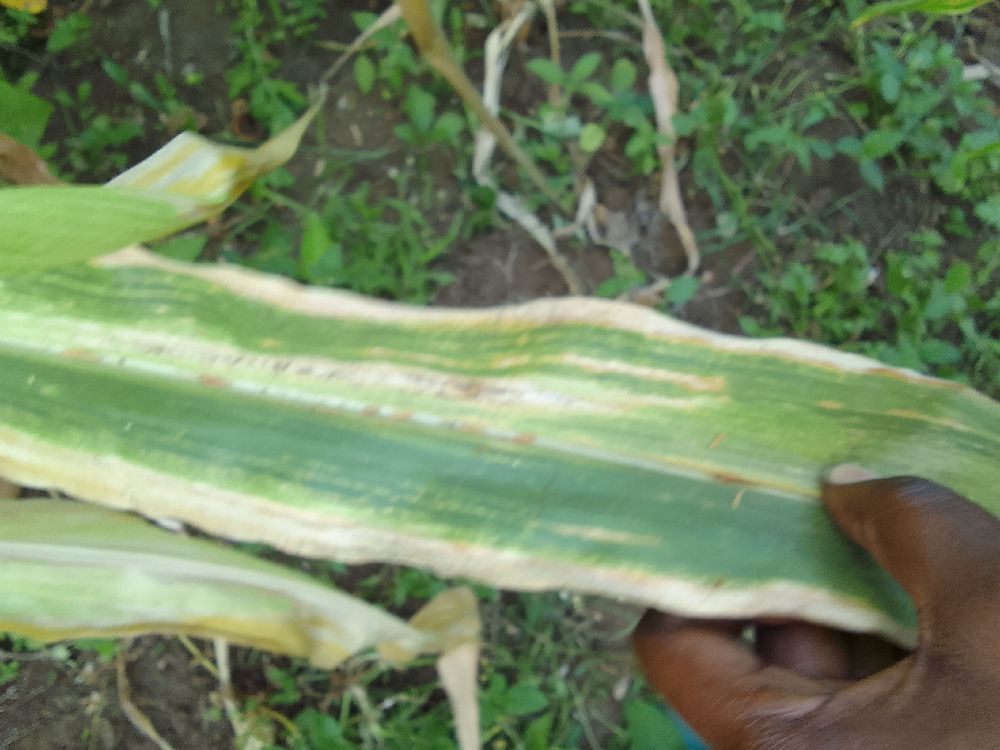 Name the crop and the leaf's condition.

maize, maize lethal necrosis
